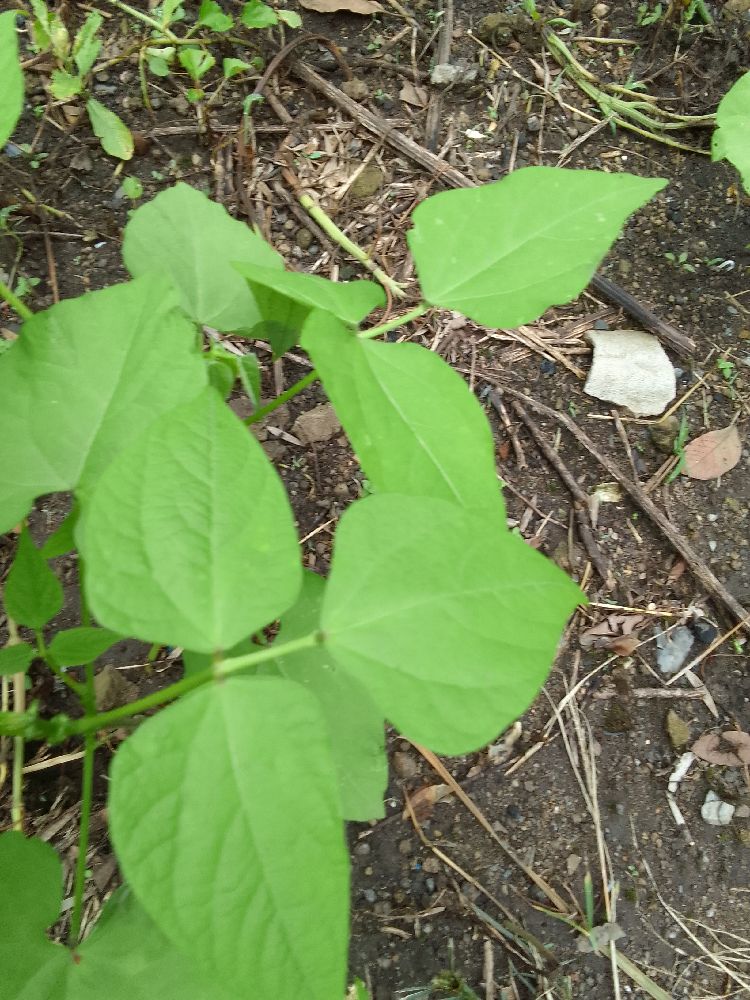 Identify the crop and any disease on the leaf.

common bean, healthy
